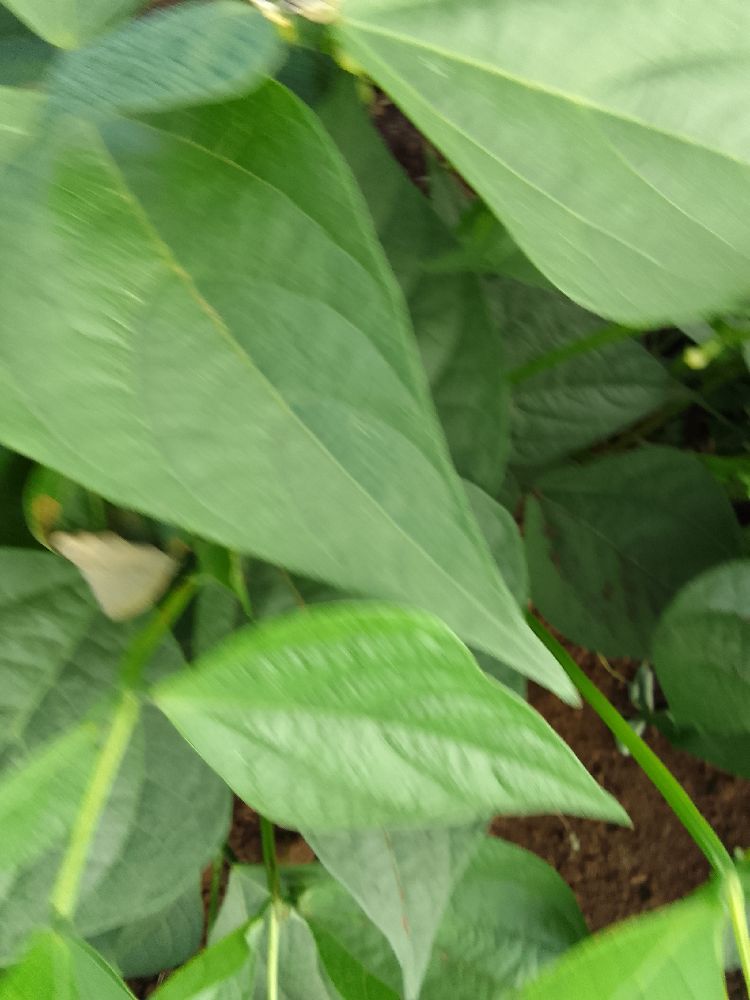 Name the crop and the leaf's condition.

common bean, healthy
